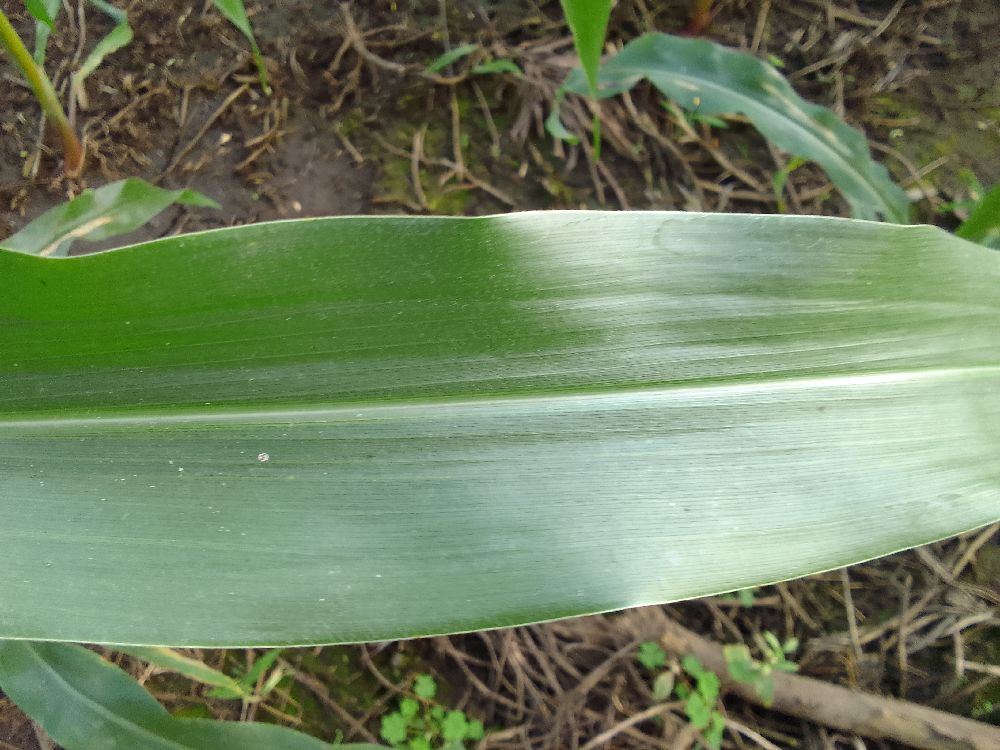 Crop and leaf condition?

maize, healthy
